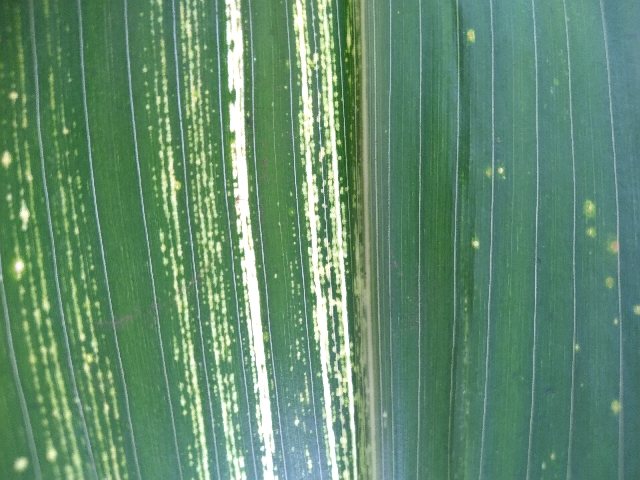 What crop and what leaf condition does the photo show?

maize, maize streak virus
